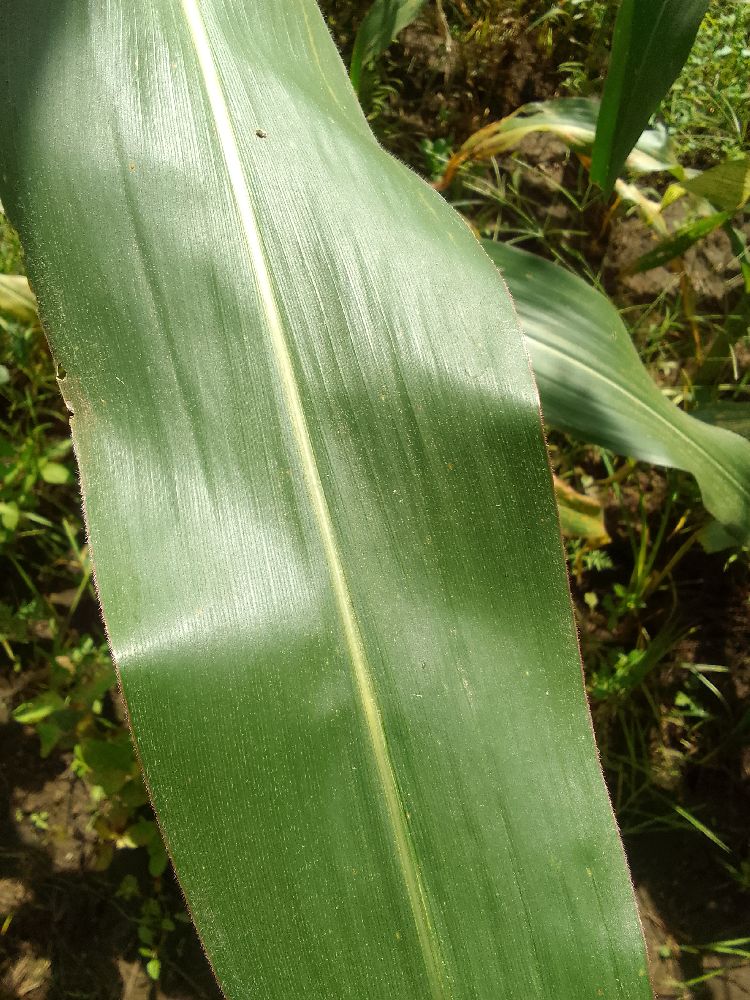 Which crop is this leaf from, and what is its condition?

maize, healthy
